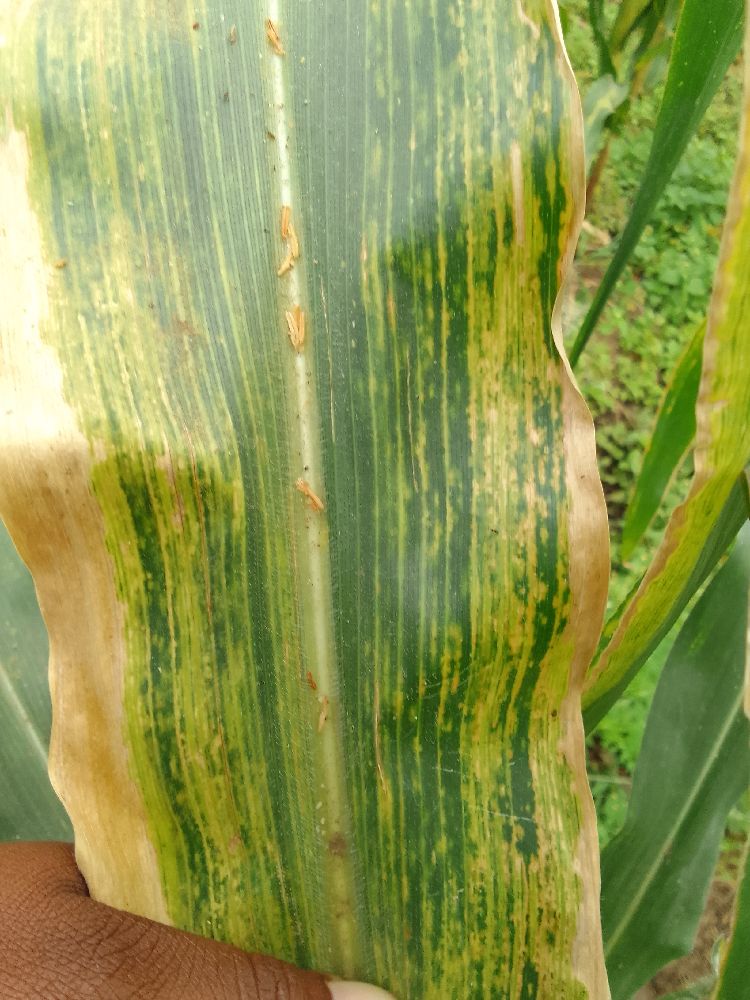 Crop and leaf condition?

maize, maize lethal necrosis
